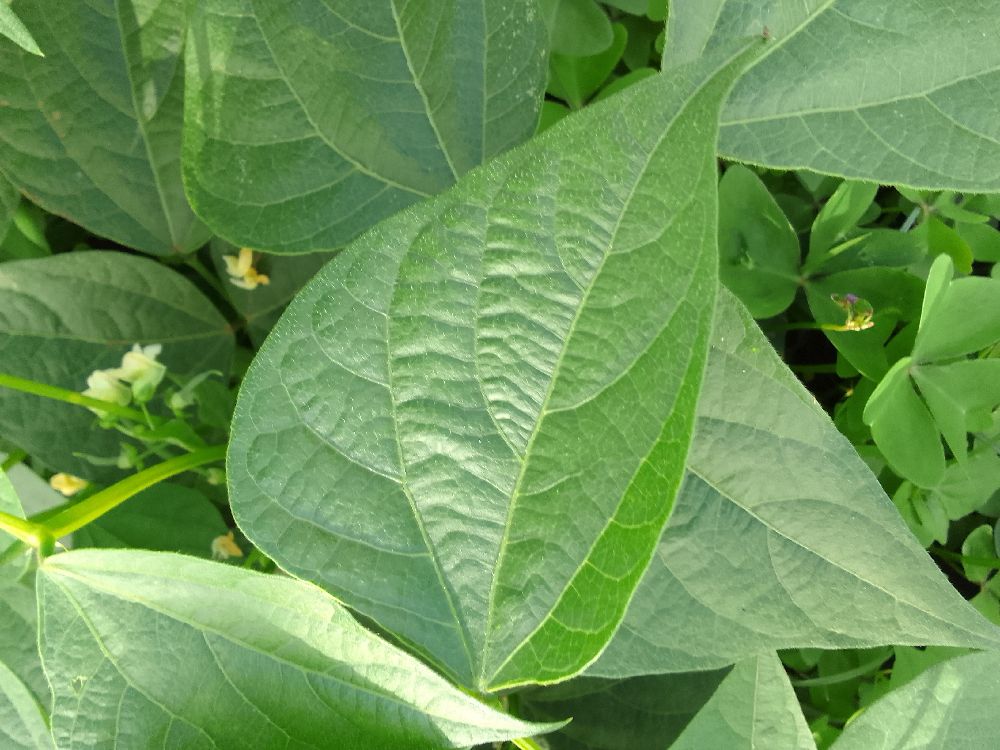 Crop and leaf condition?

common bean, healthy
